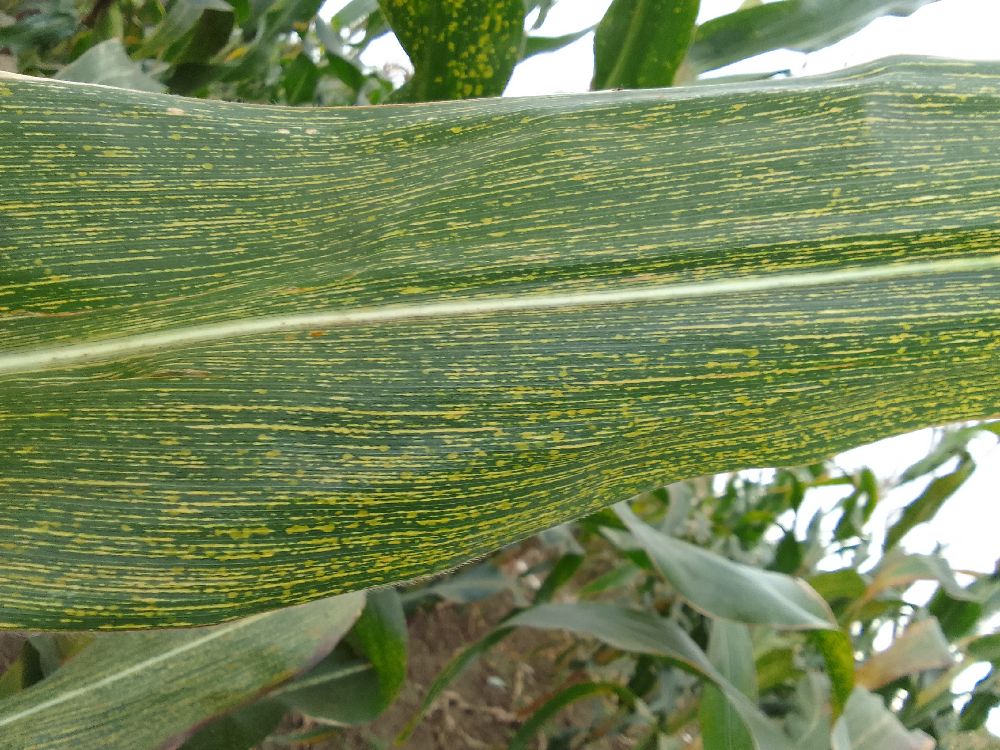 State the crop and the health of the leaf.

maize, maize streak virus
